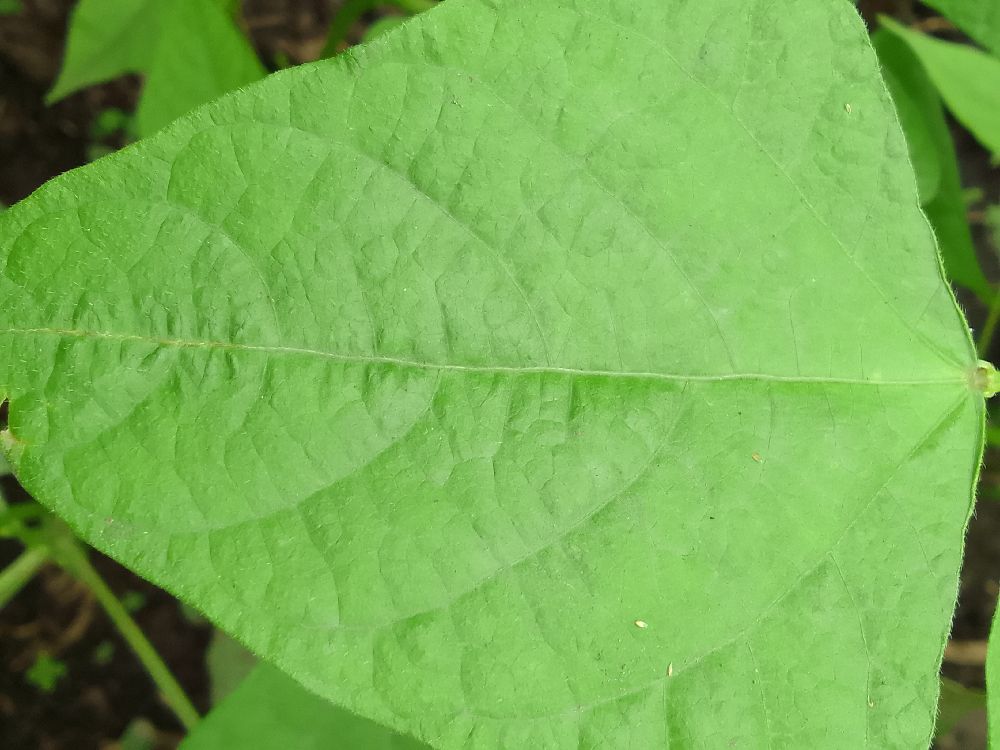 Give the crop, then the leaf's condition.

common bean, healthy
